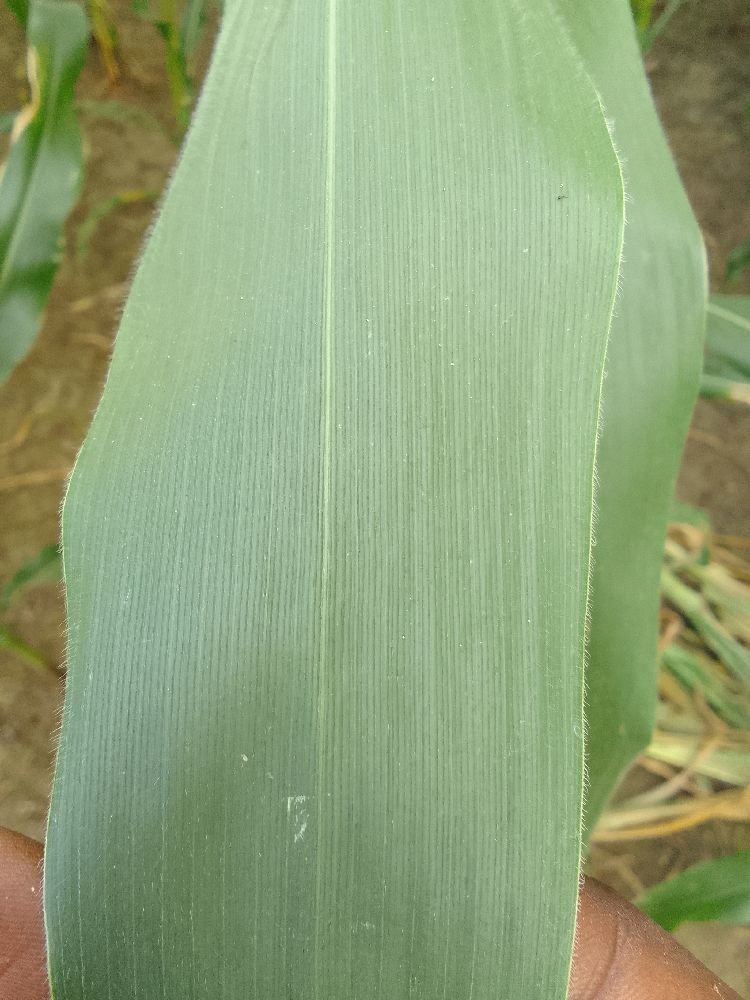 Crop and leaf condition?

maize, healthy
